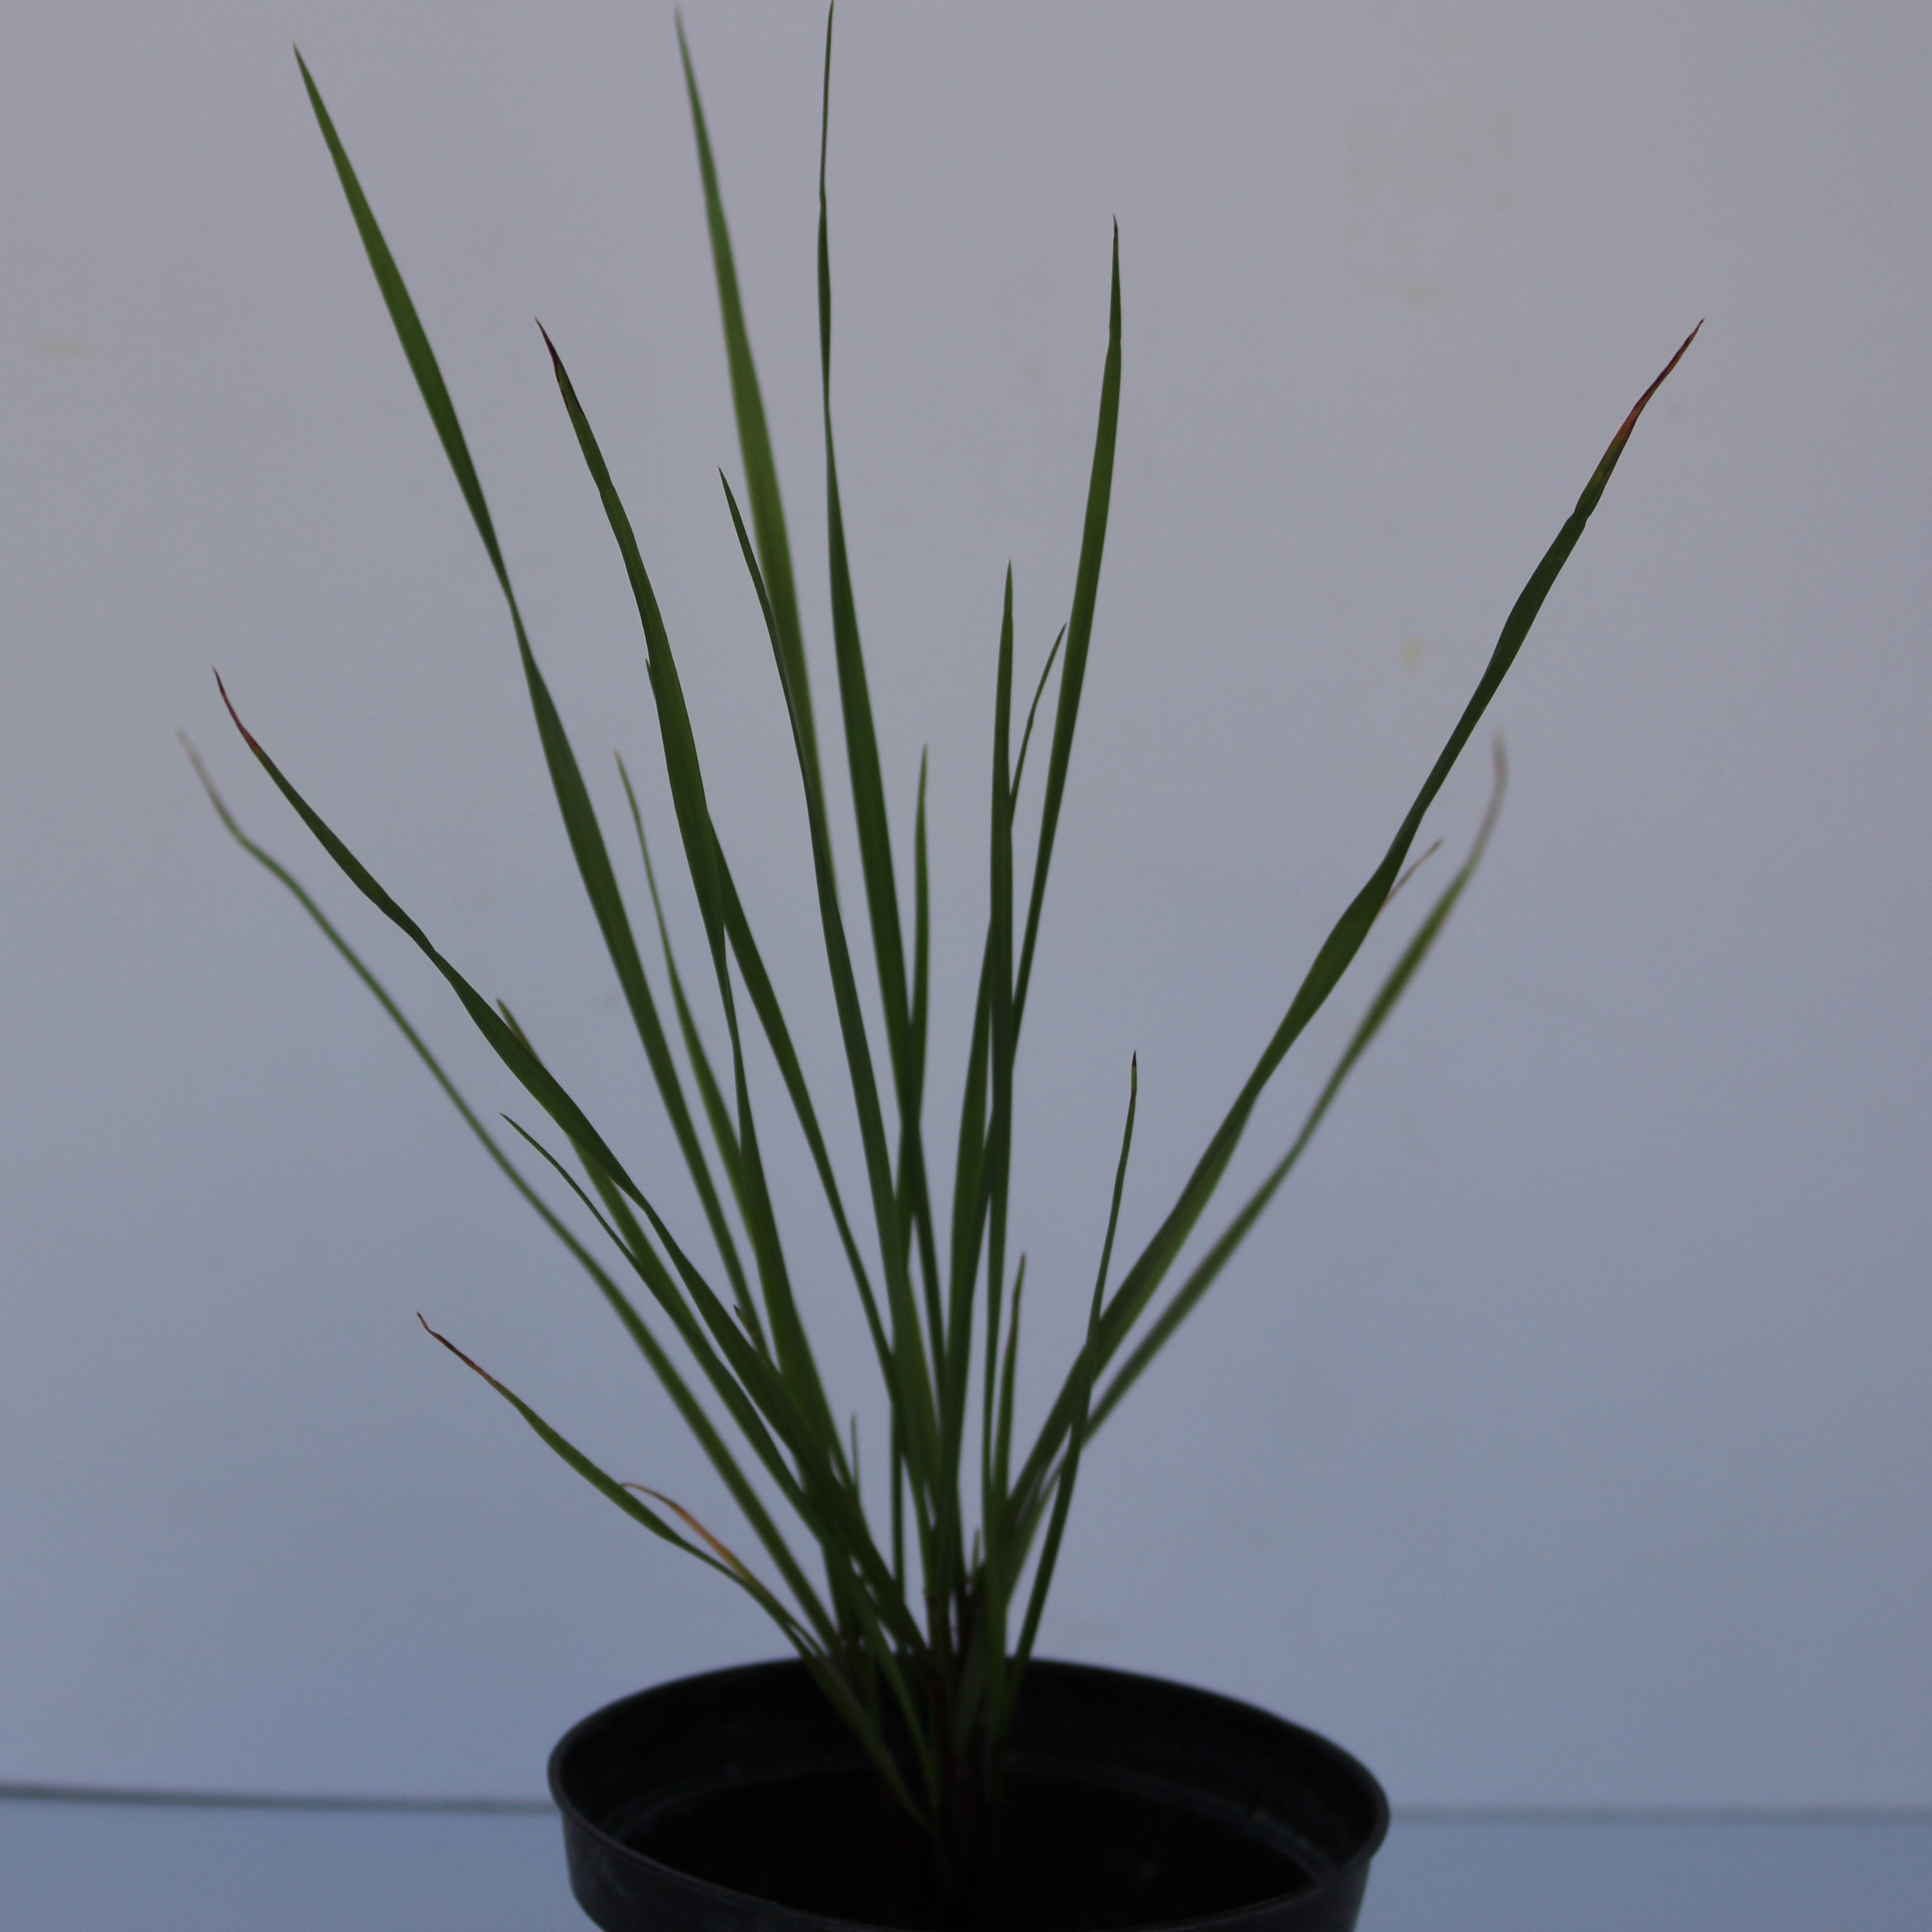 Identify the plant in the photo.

Lolium multiflorum
